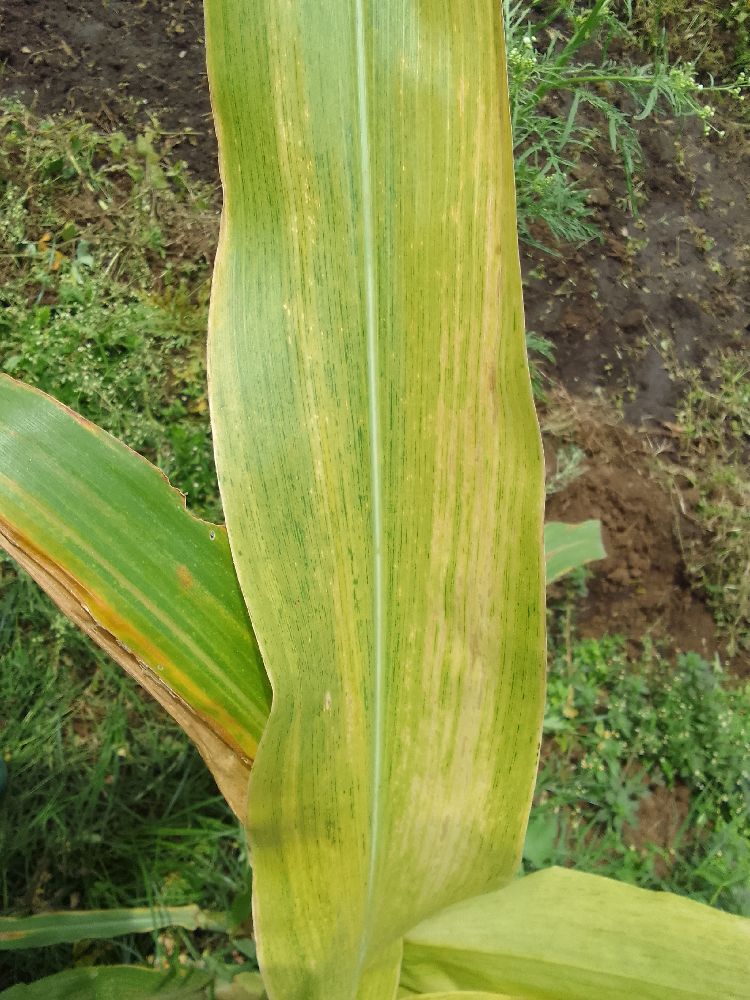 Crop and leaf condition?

maize, maize lethal necrosis
